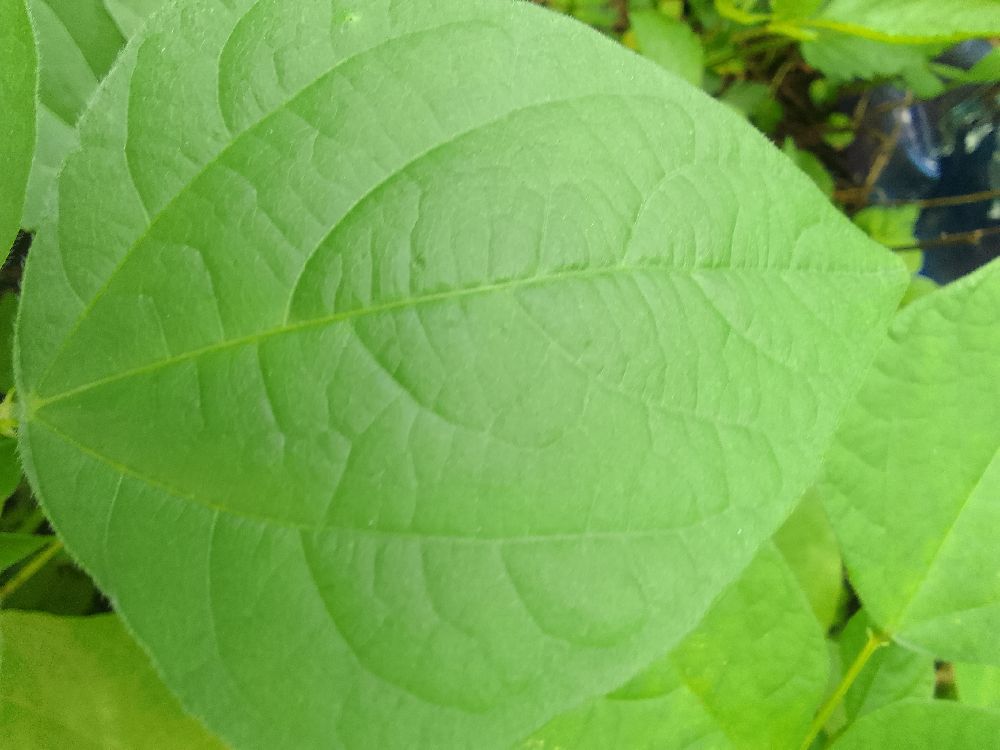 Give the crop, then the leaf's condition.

common bean, healthy
